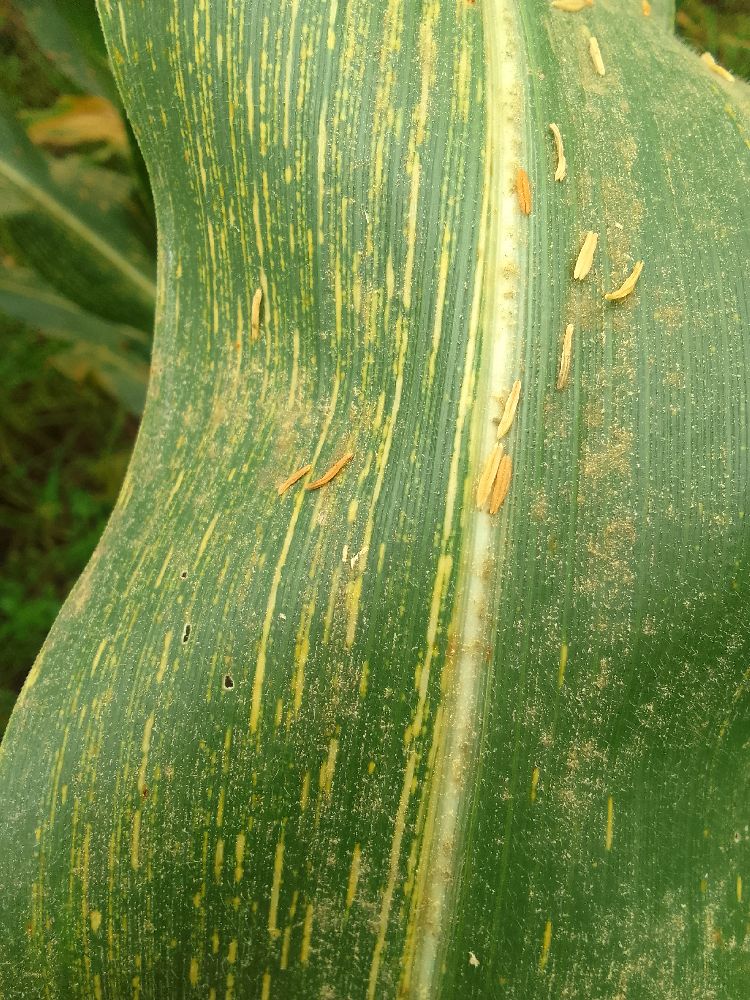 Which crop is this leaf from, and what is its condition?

maize, maize streak virus
